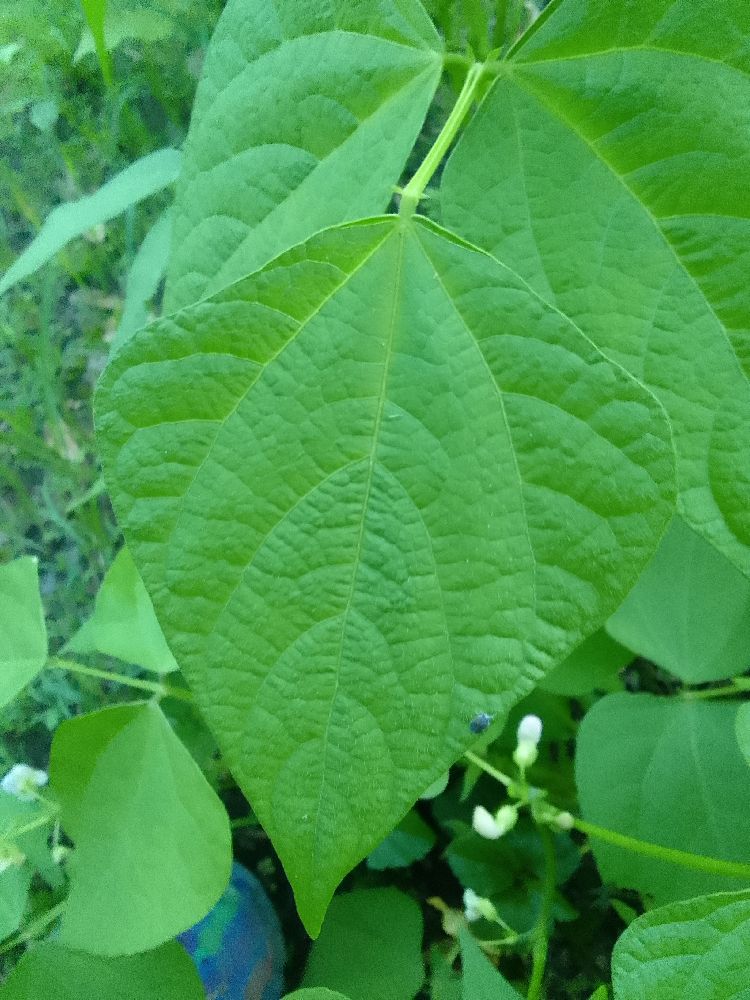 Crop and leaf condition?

common bean, healthy
